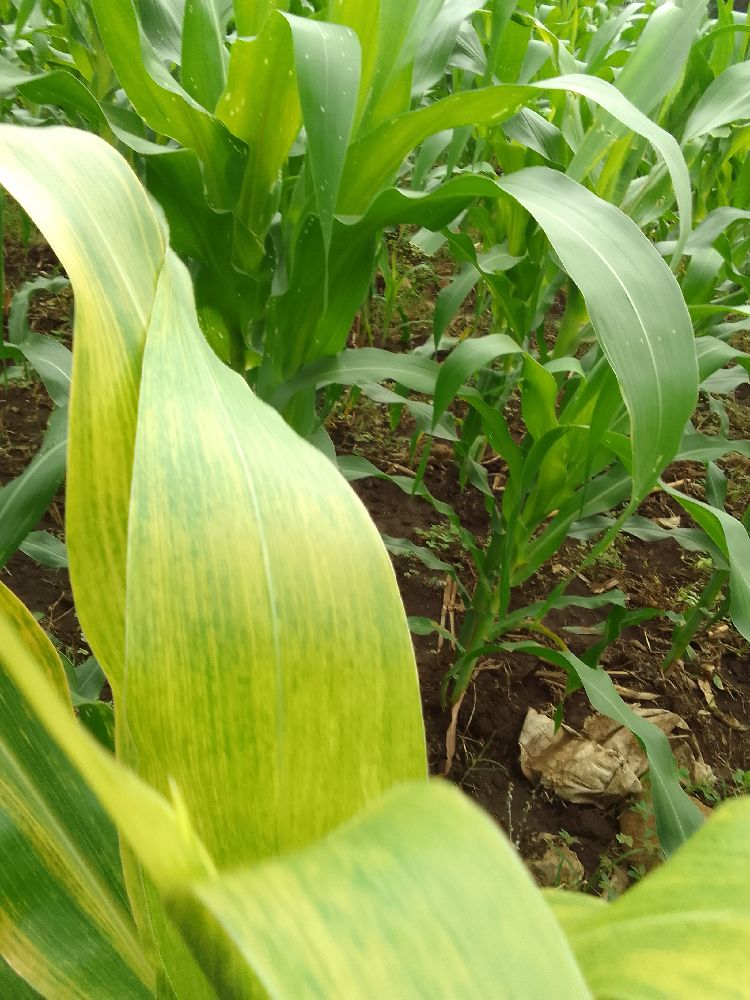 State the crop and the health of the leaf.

maize, maize lethal necrosis
